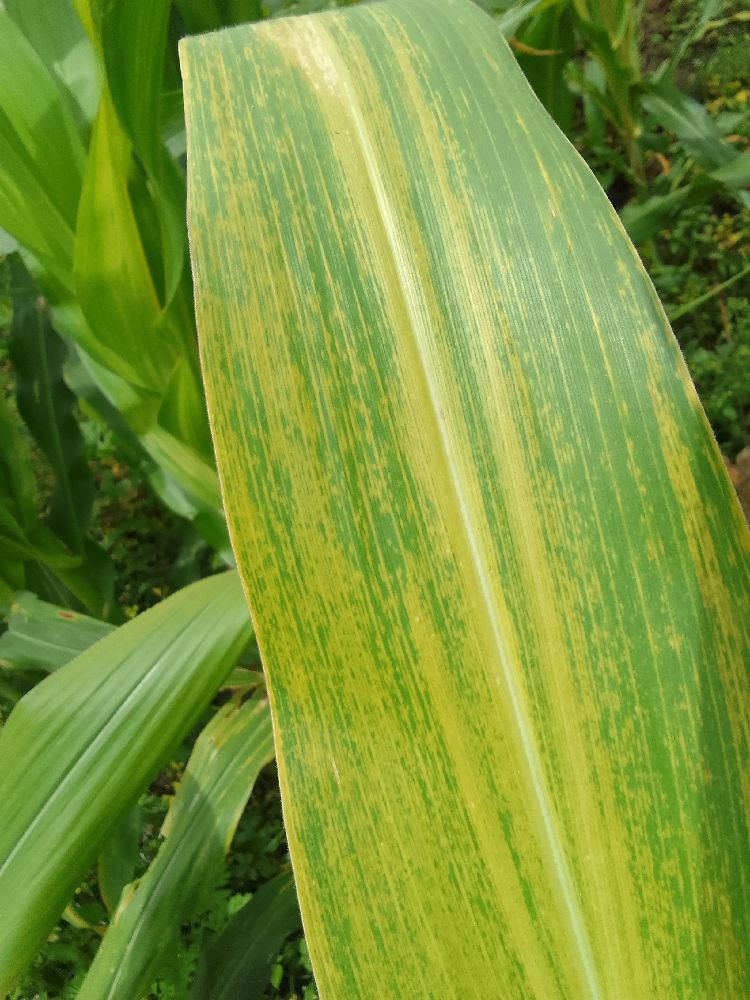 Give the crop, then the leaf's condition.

maize, maize lethal necrosis
